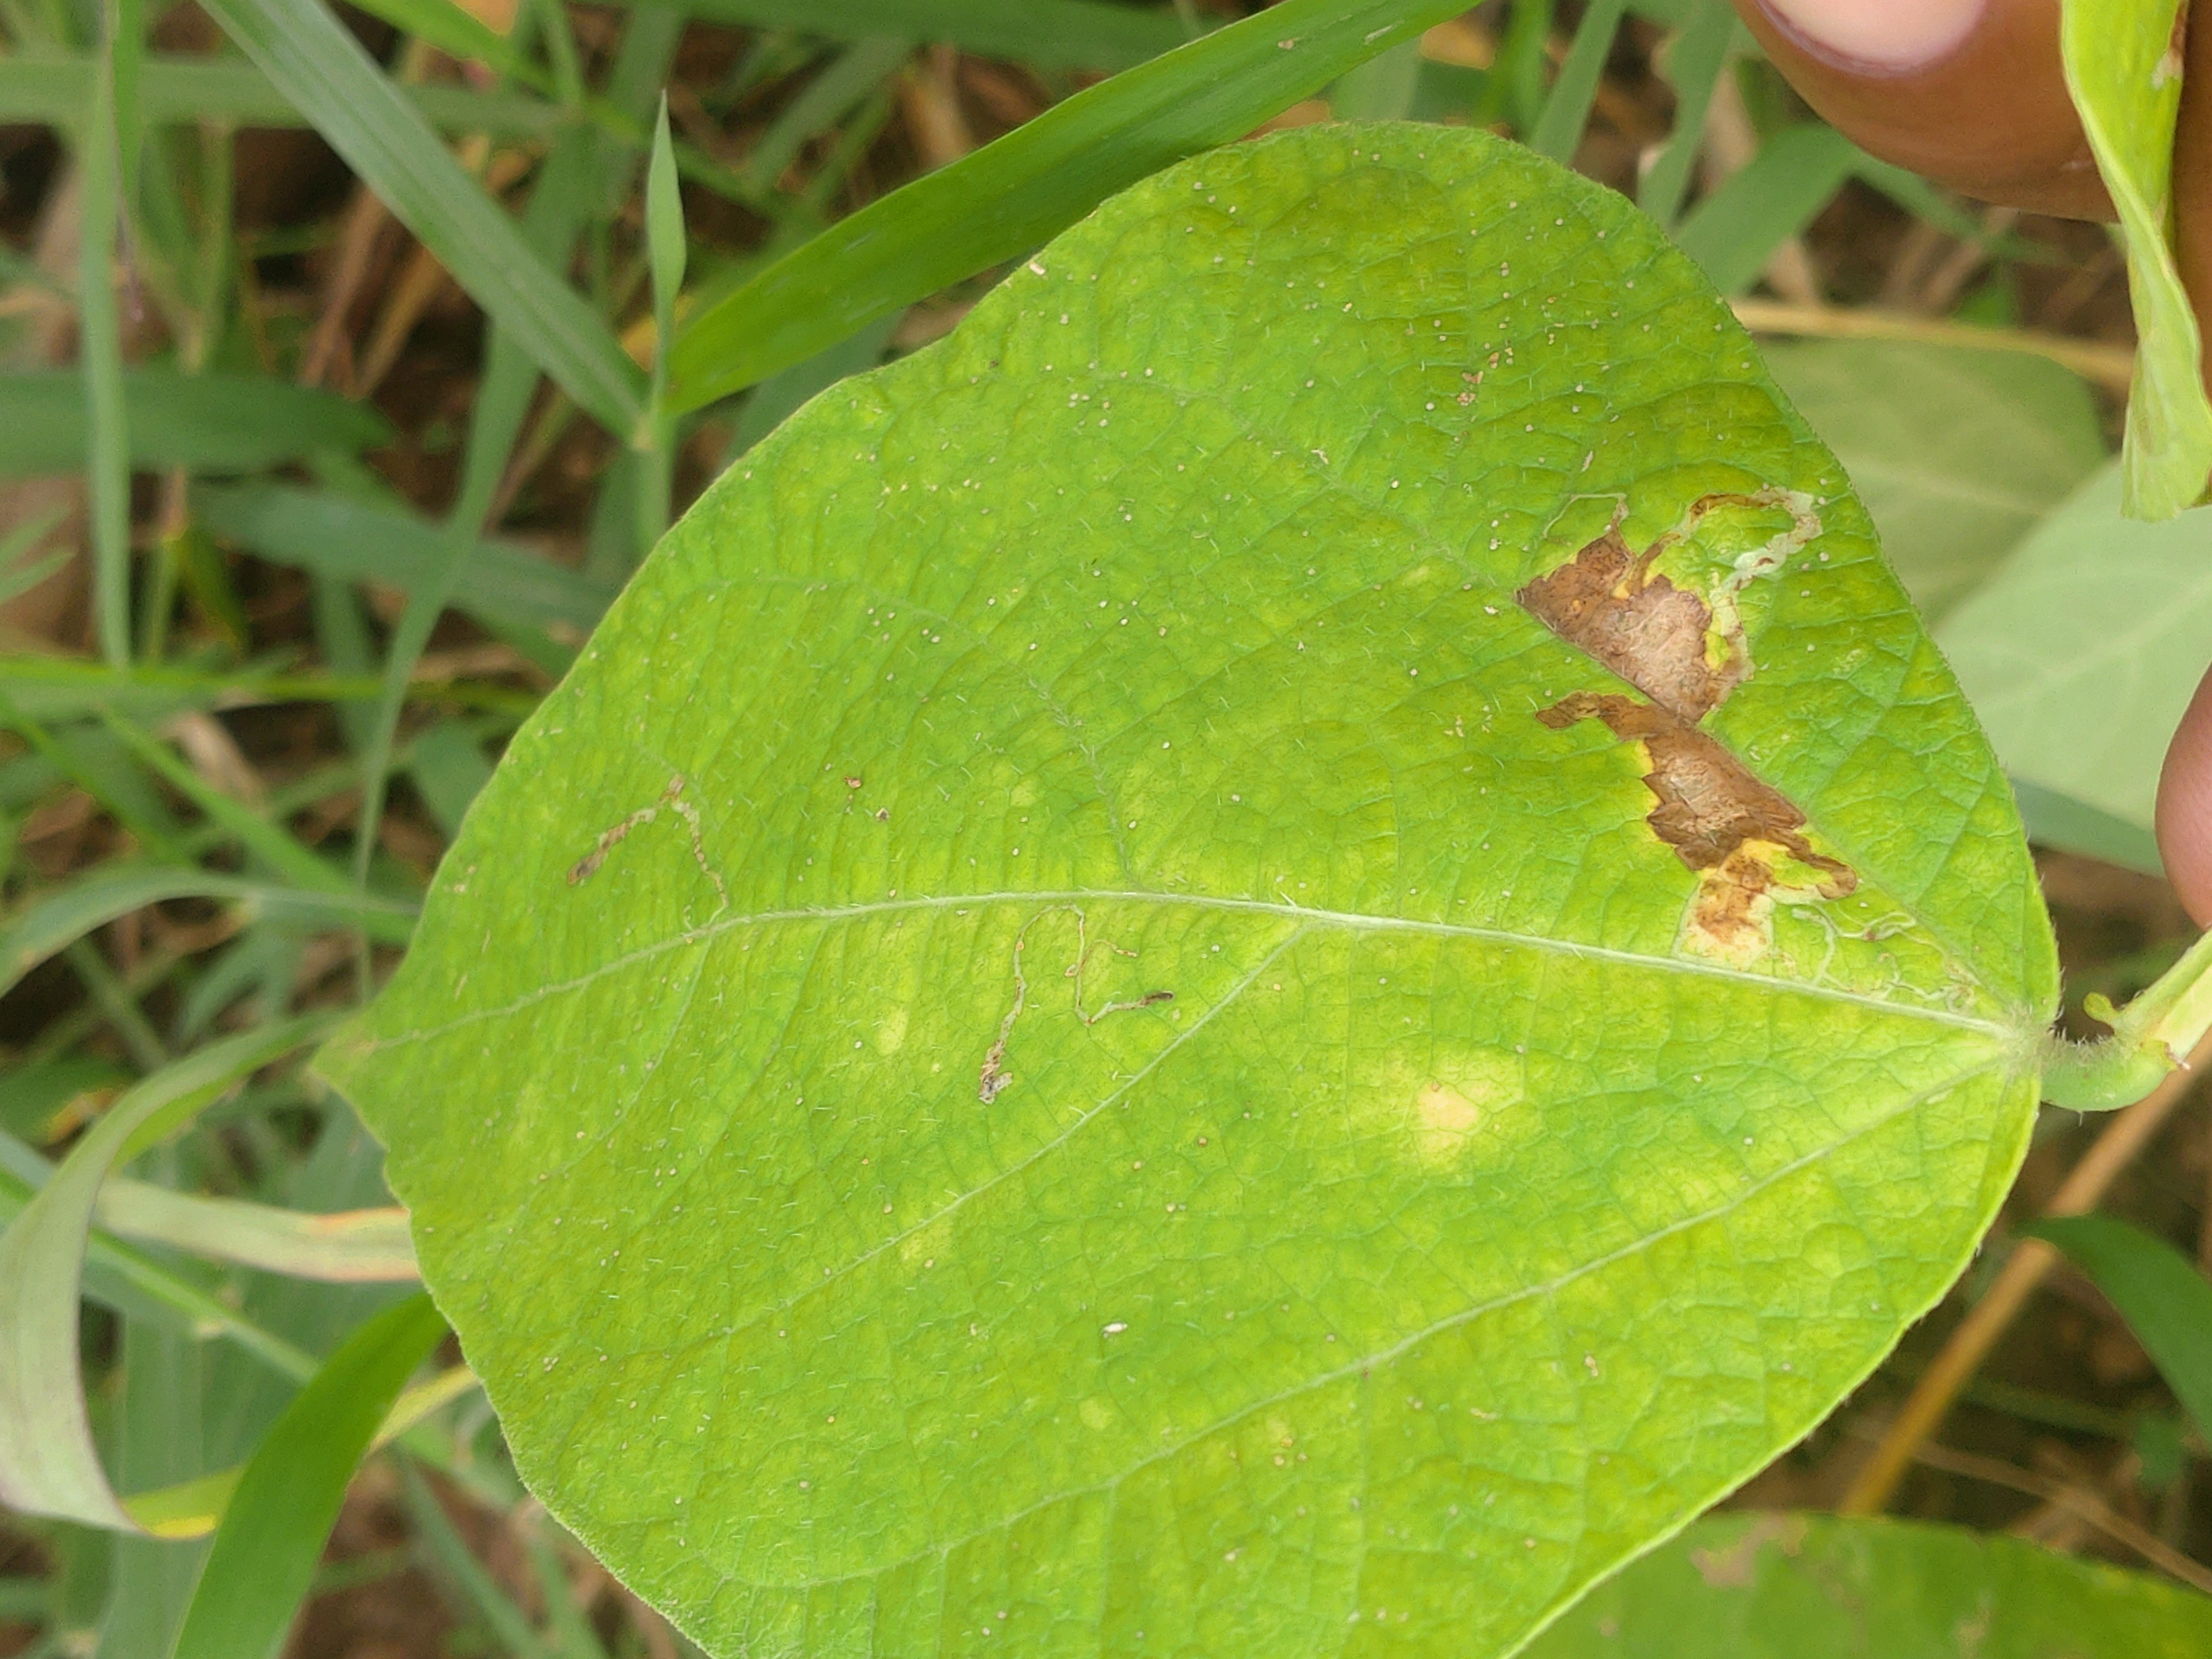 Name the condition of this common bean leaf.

rust
